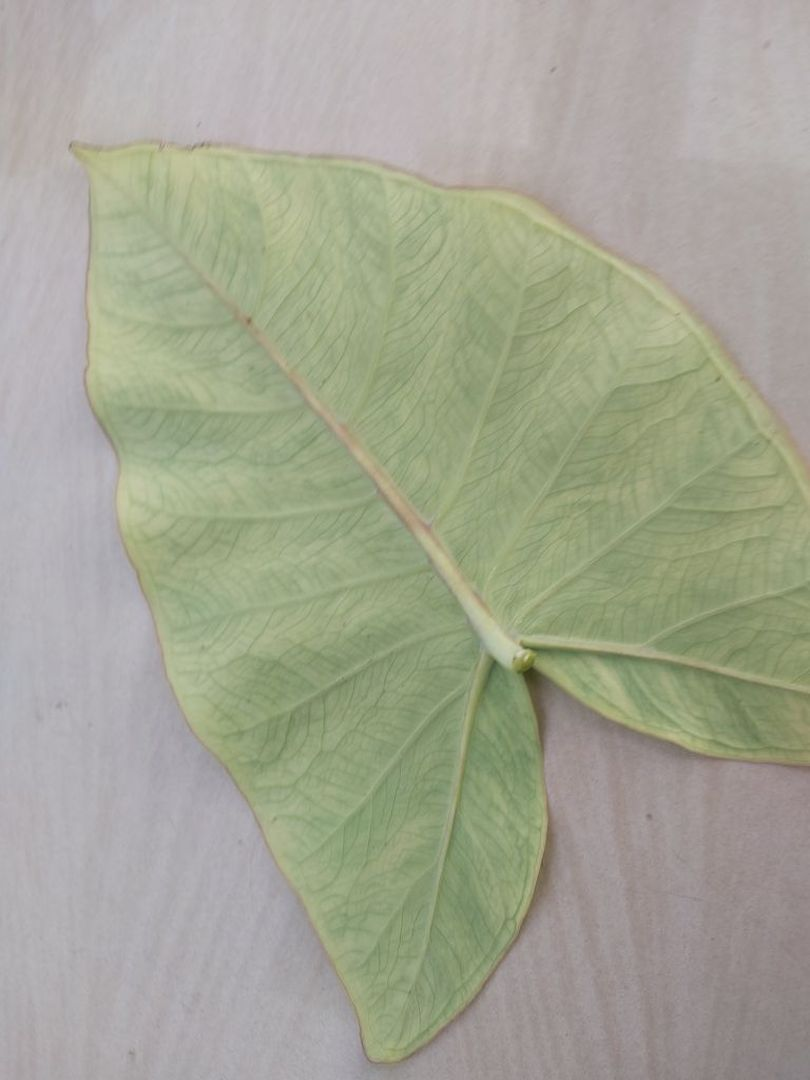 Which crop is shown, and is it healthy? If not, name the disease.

taro, mosaic
